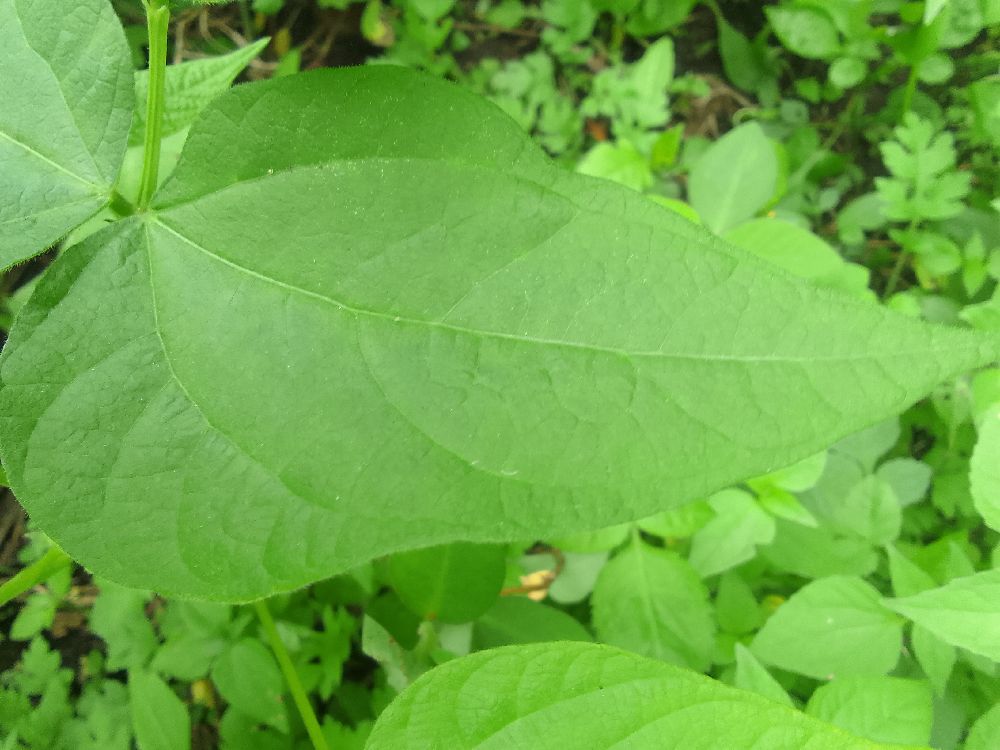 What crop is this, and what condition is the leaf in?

common bean, healthy
